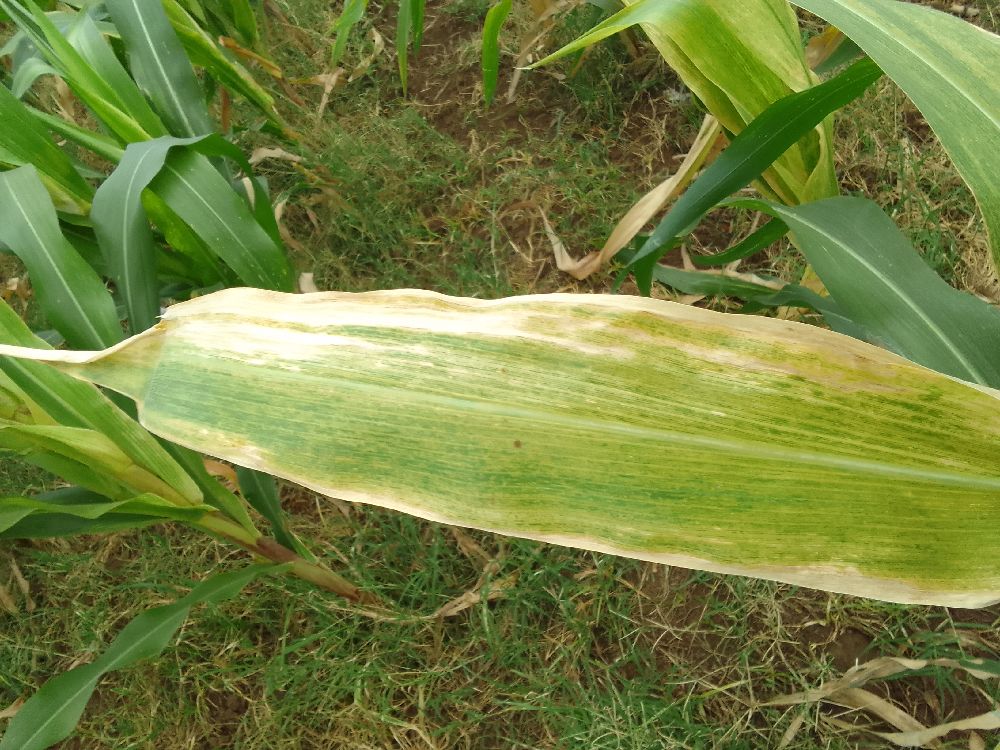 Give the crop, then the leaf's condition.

maize, maize lethal necrosis
